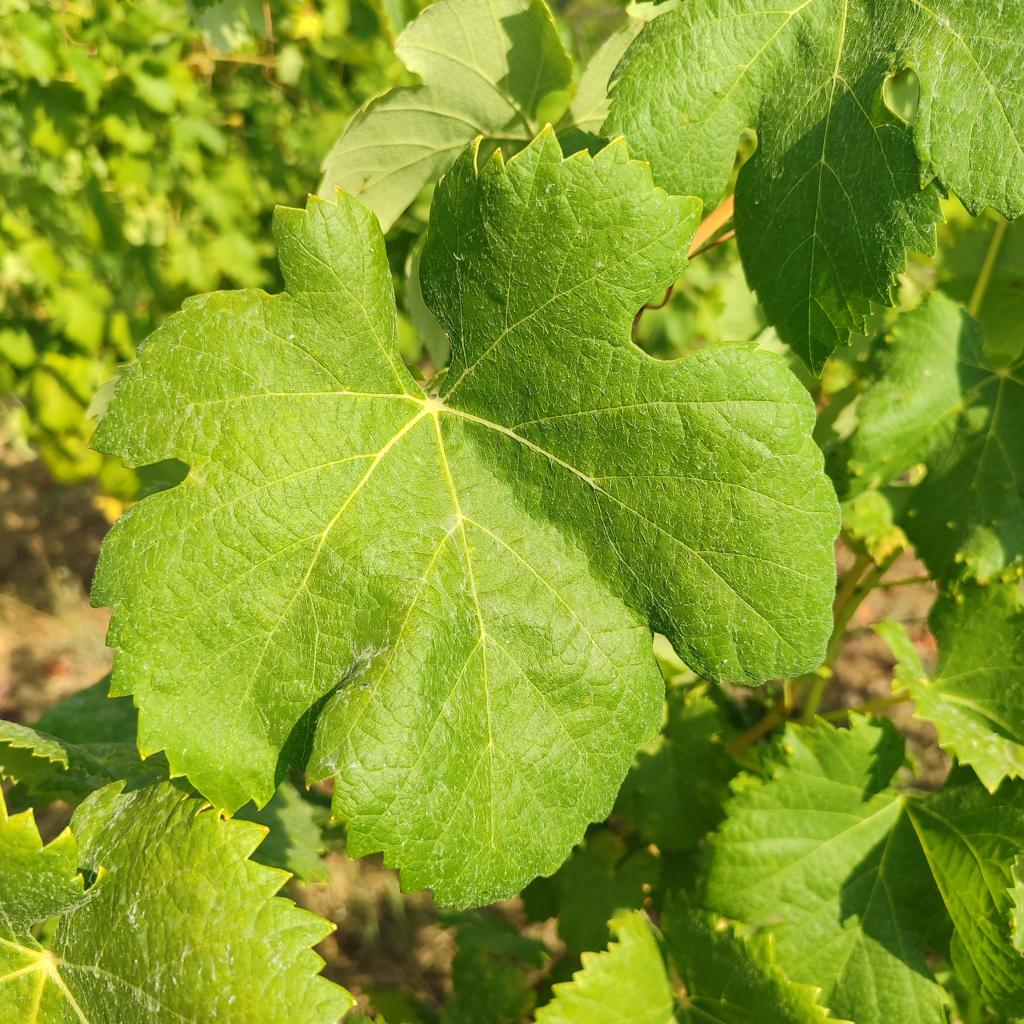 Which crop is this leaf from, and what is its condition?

grapevine, healthy
